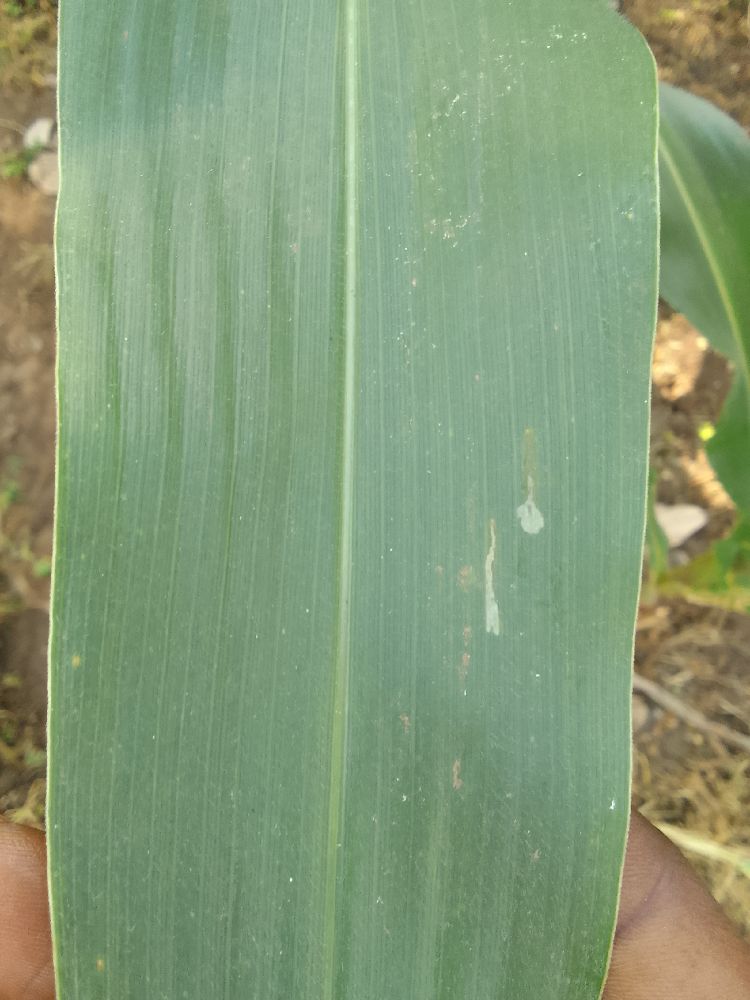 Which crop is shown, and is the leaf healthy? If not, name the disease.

maize, healthy
